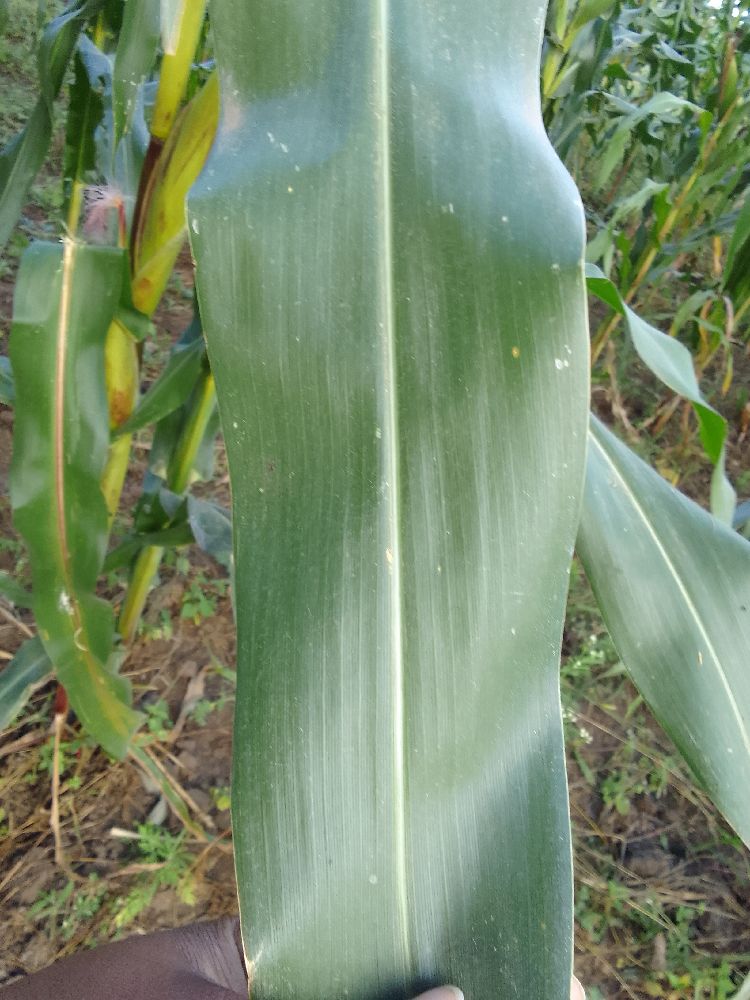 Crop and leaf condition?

maize, healthy
